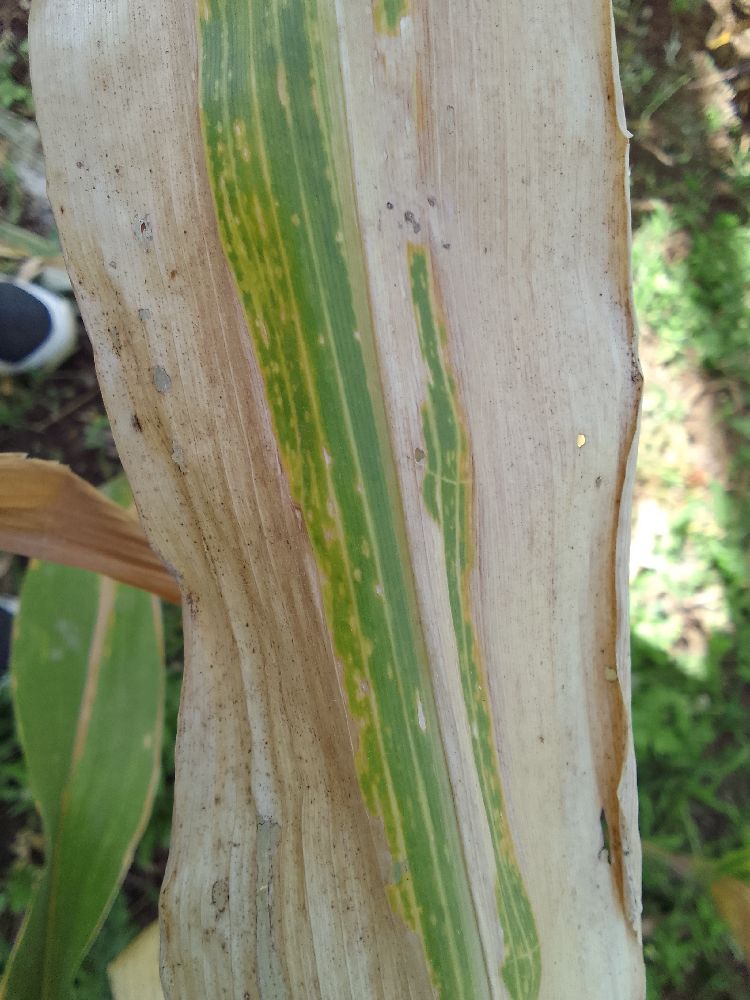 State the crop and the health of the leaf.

maize, maize lethal necrosis
